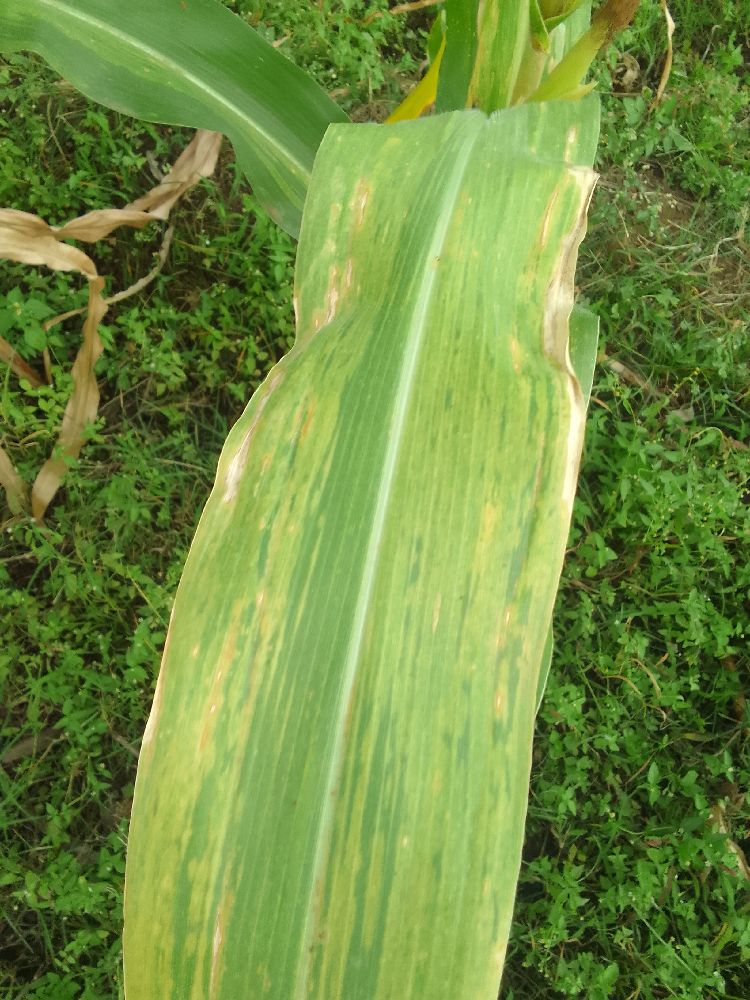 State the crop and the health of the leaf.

maize, maize lethal necrosis
